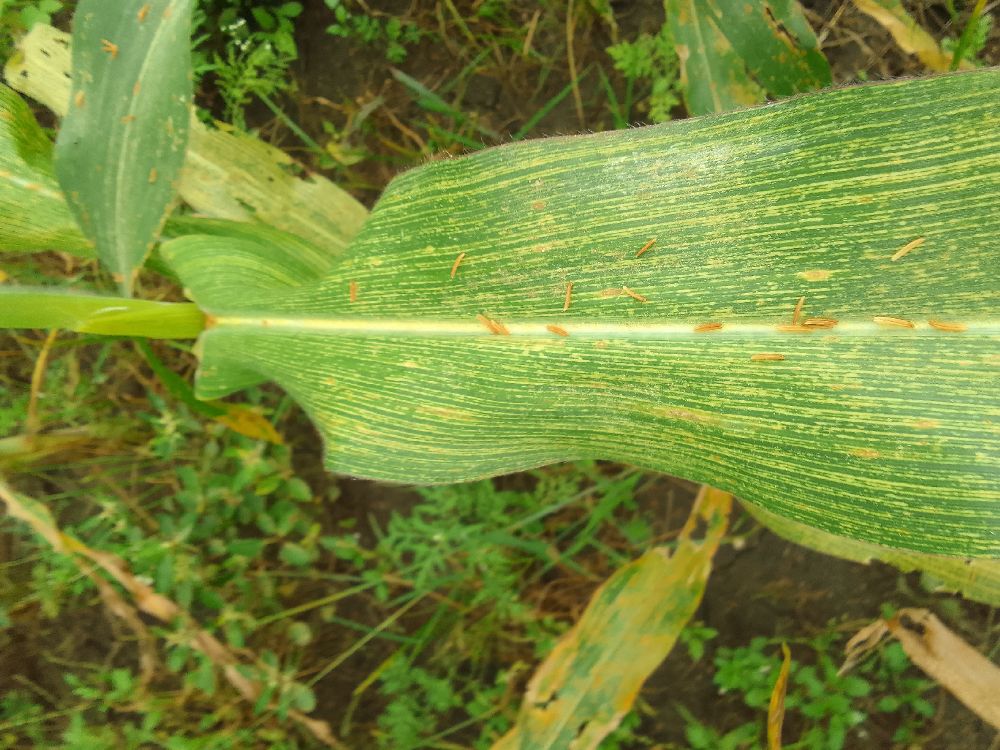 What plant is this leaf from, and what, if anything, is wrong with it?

maize, maize streak virus
